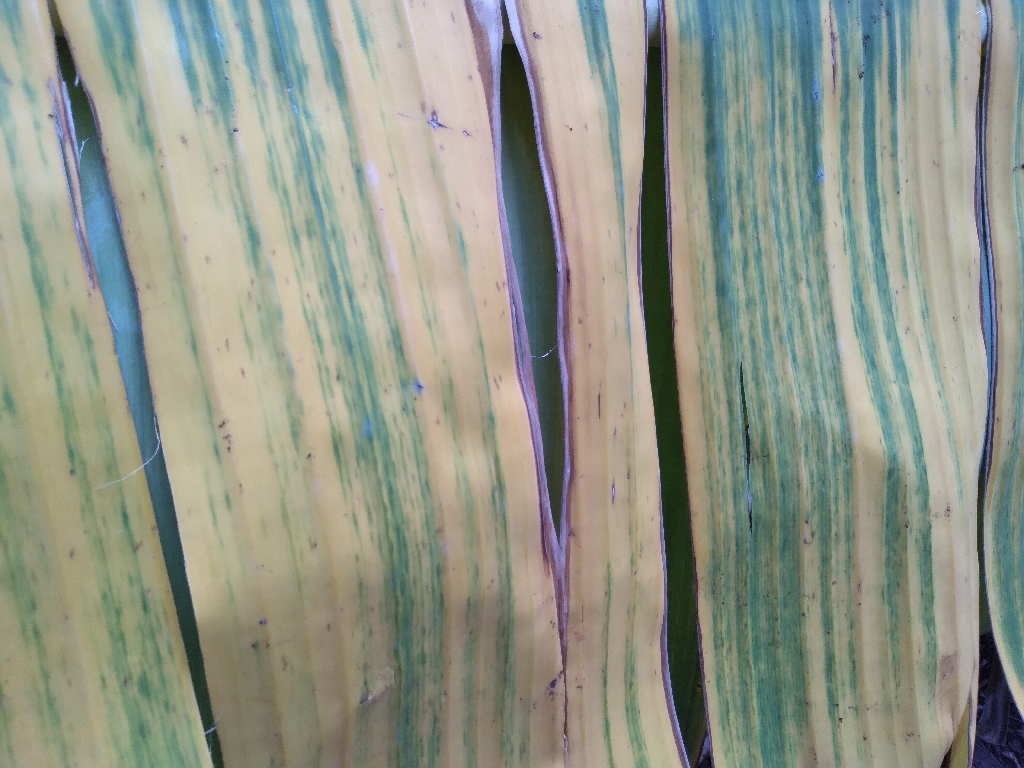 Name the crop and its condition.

banana, fusarium wilt race 1
